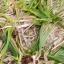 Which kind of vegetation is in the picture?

grass
